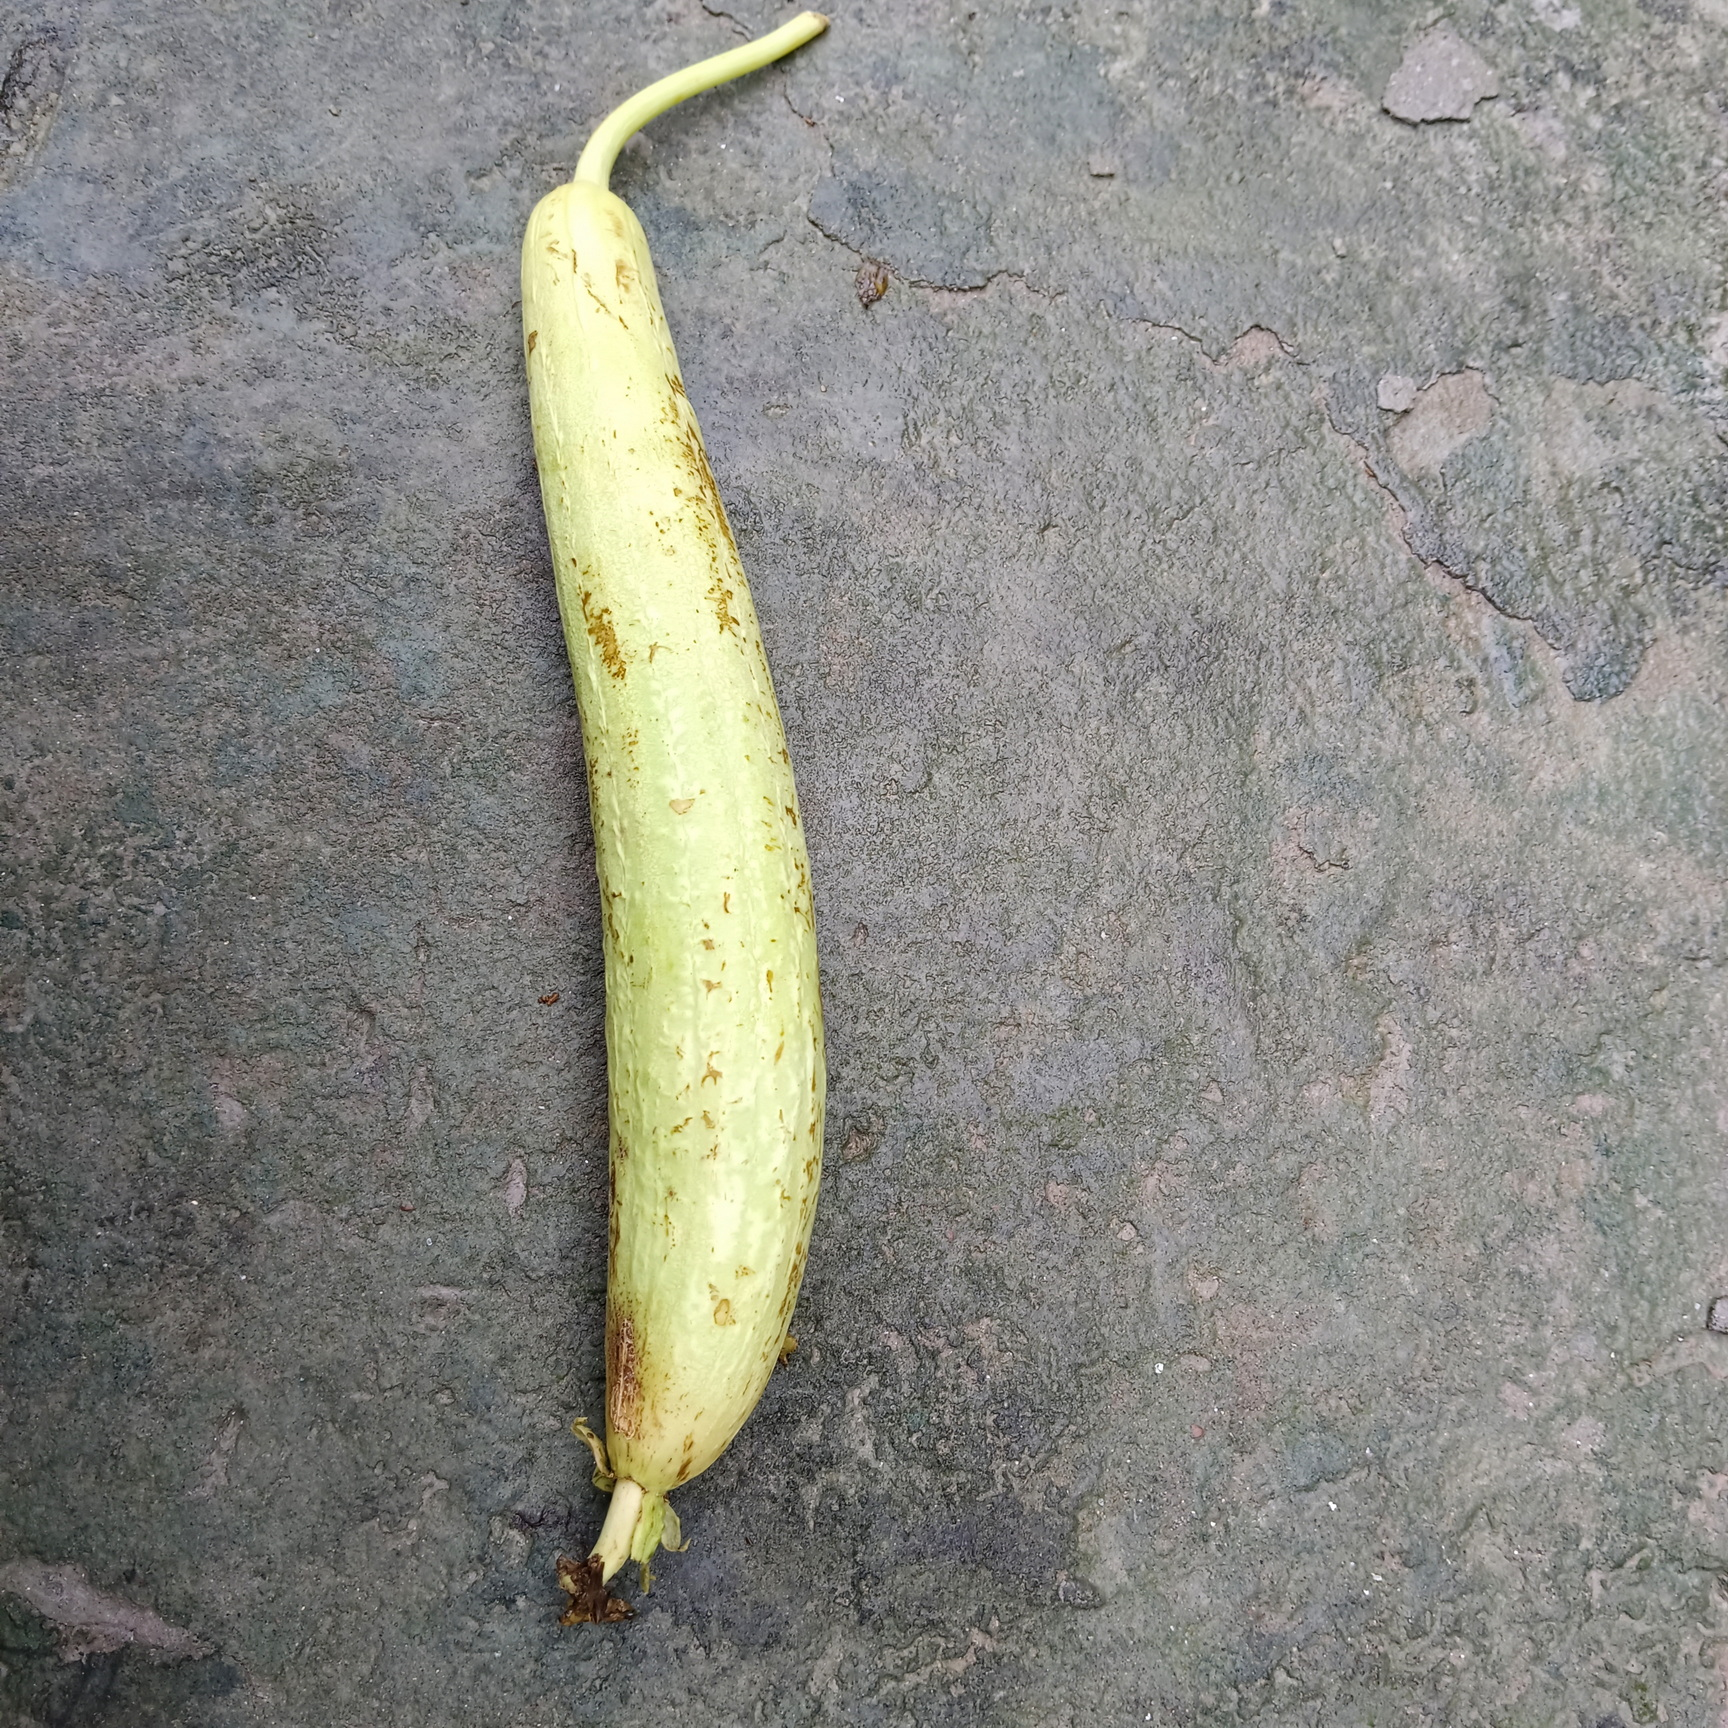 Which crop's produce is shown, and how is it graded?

luffa, fresh
